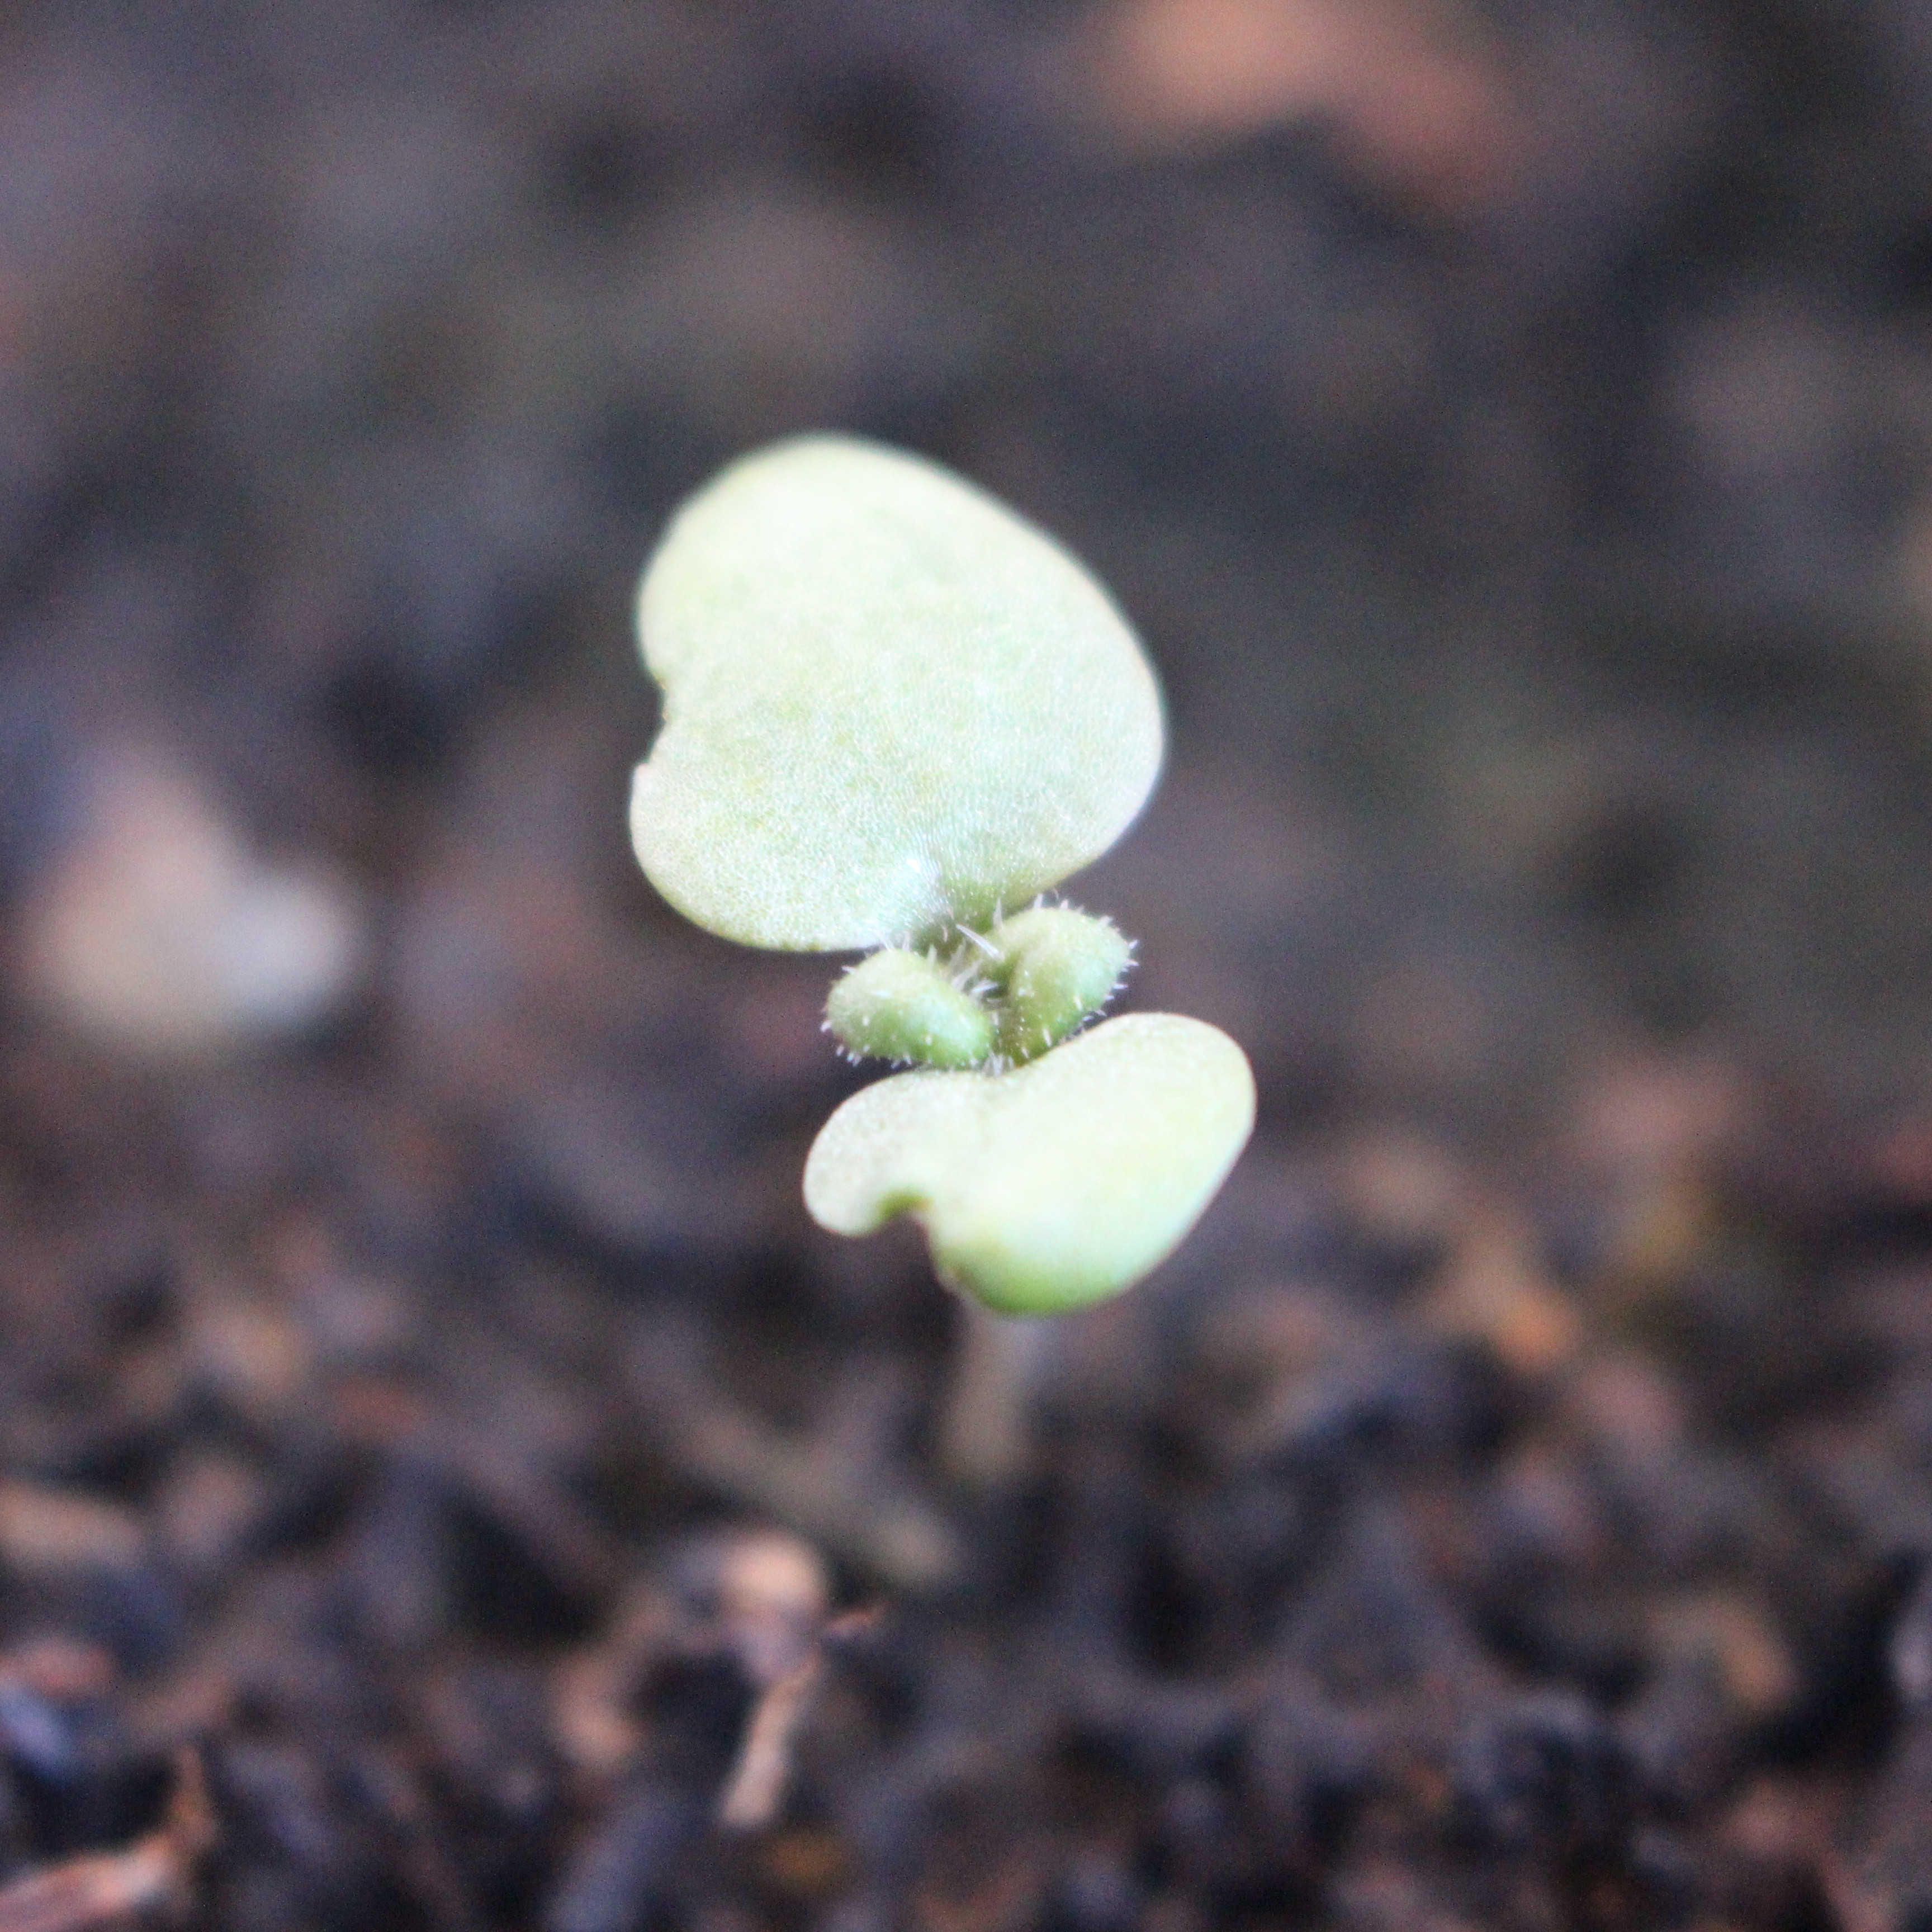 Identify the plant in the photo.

Veronica persica
